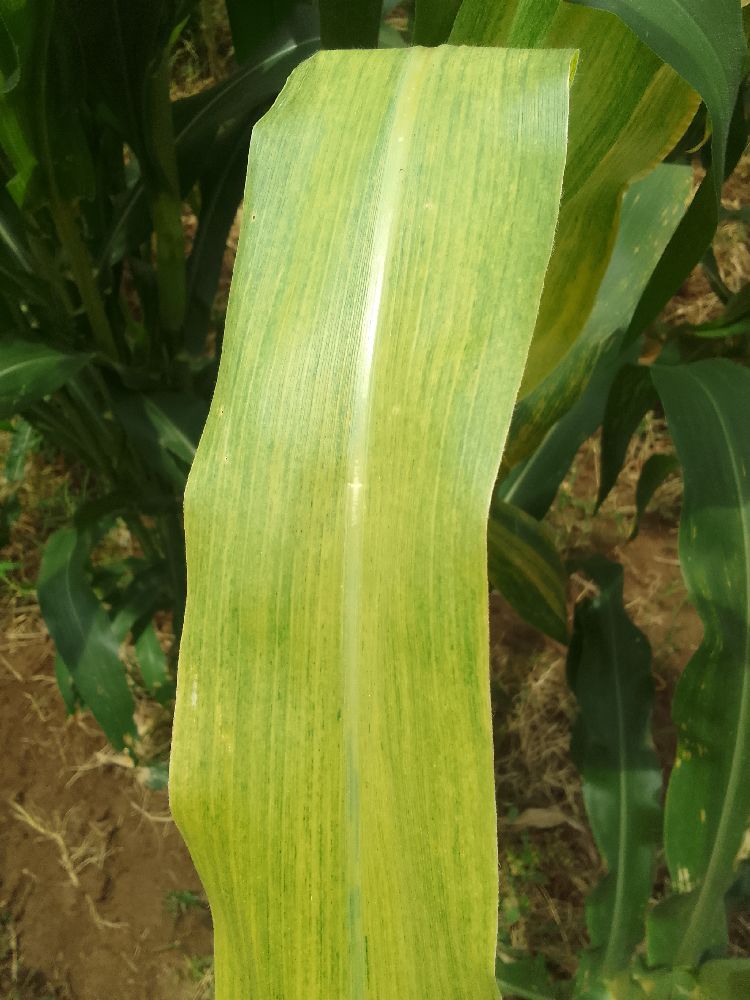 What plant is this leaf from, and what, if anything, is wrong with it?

maize, maize lethal necrosis
